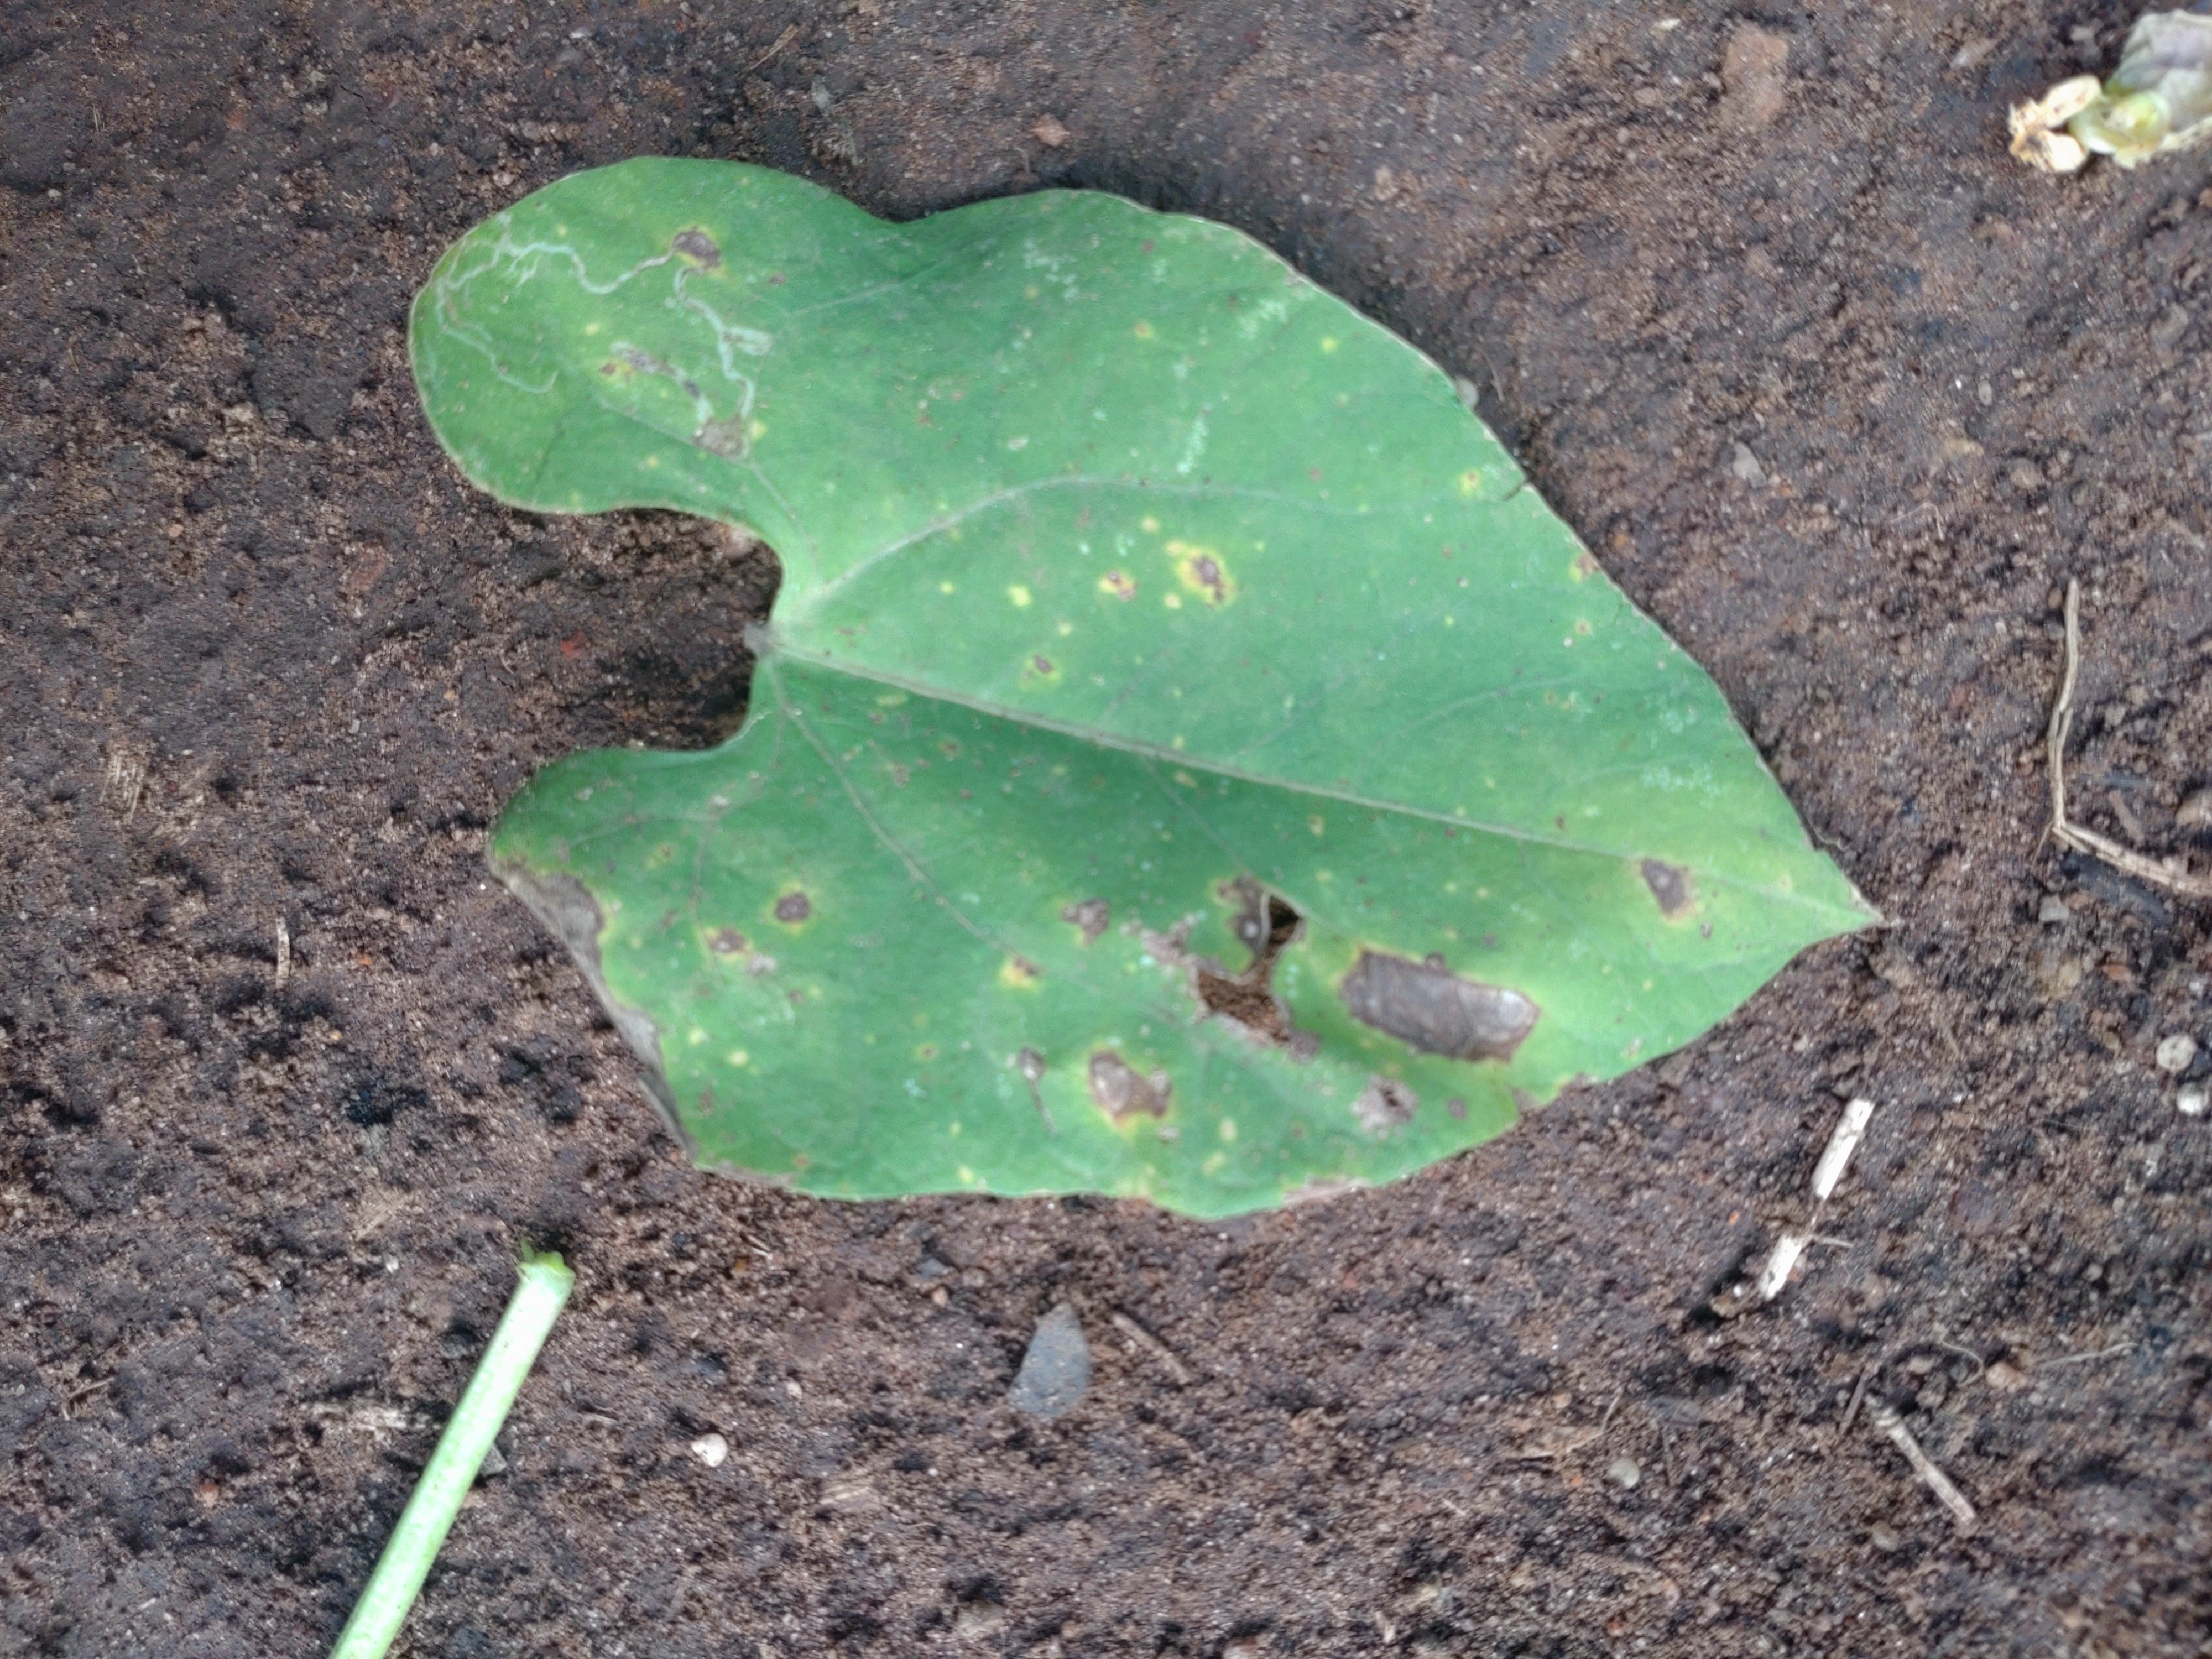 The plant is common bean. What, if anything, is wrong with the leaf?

rust
